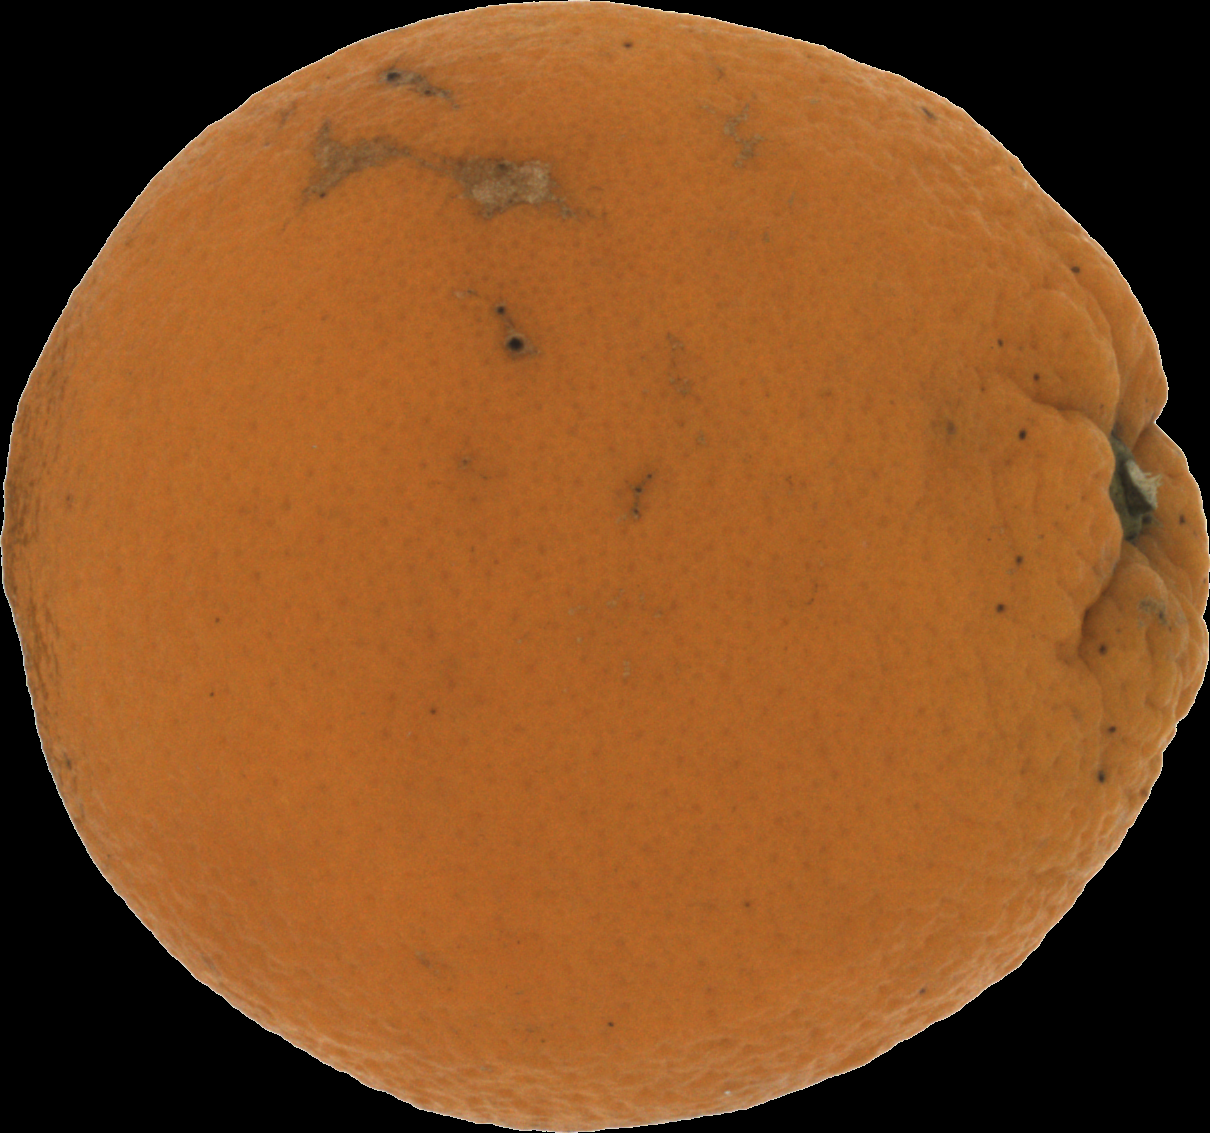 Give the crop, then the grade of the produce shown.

orange, bad
